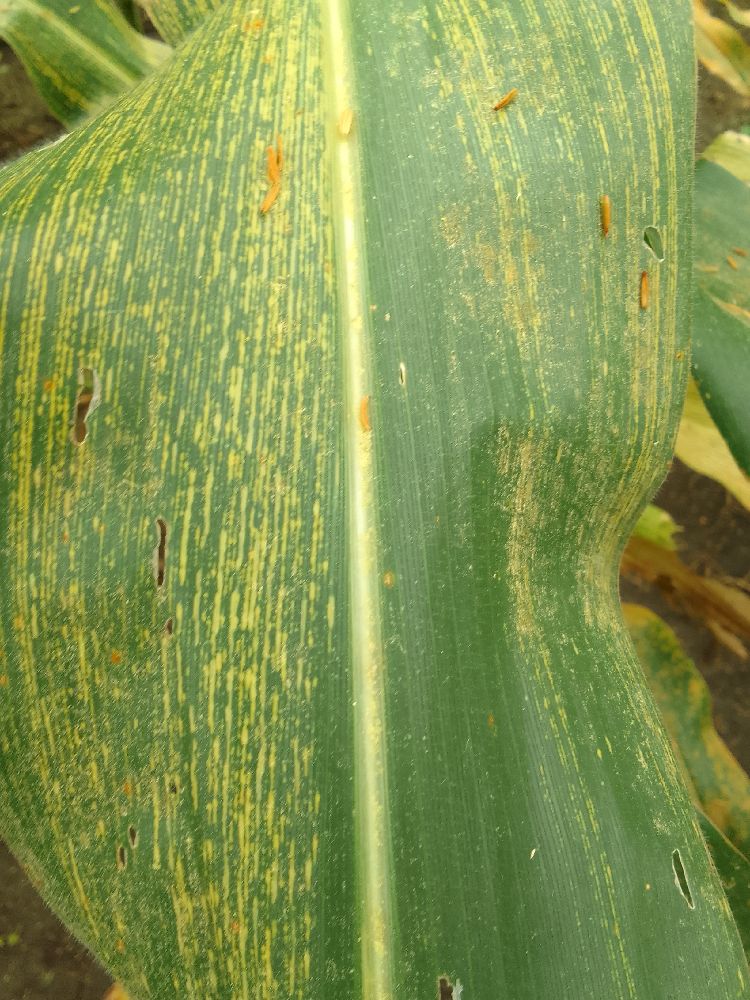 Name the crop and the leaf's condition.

maize, maize streak virus
